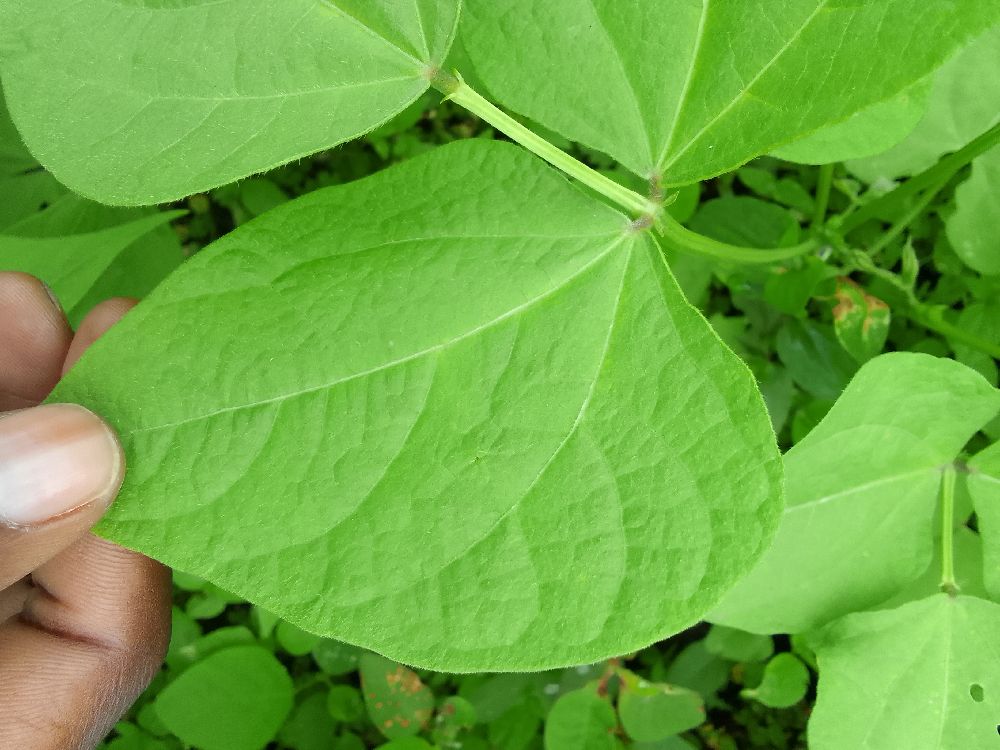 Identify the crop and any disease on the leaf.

common bean, healthy
